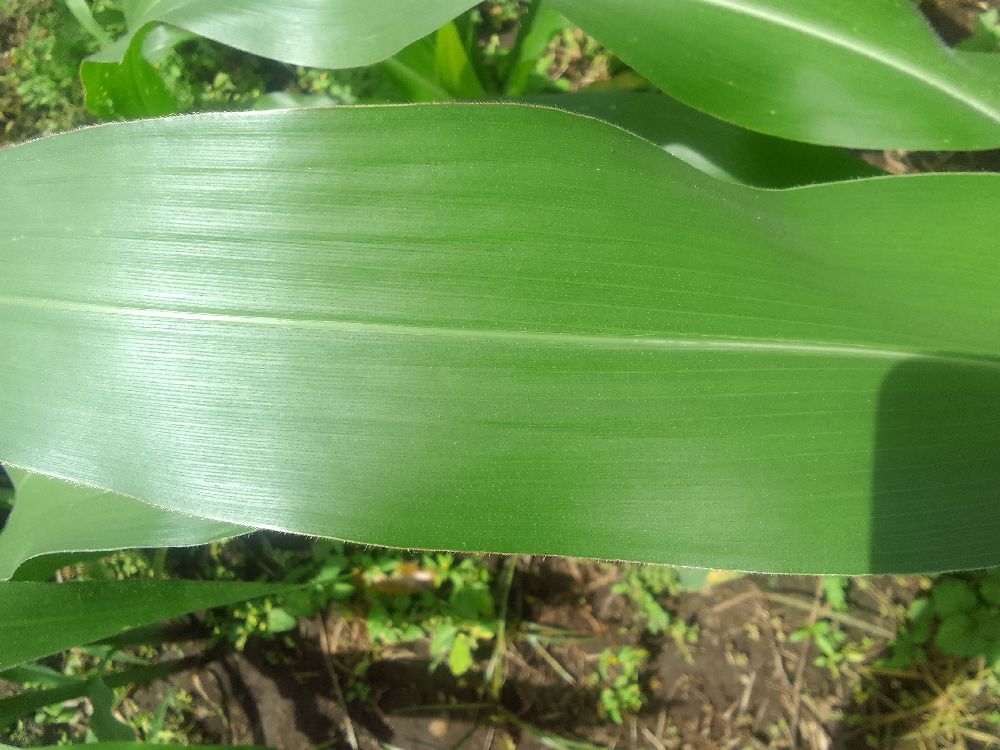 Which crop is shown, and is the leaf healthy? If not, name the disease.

maize, healthy
